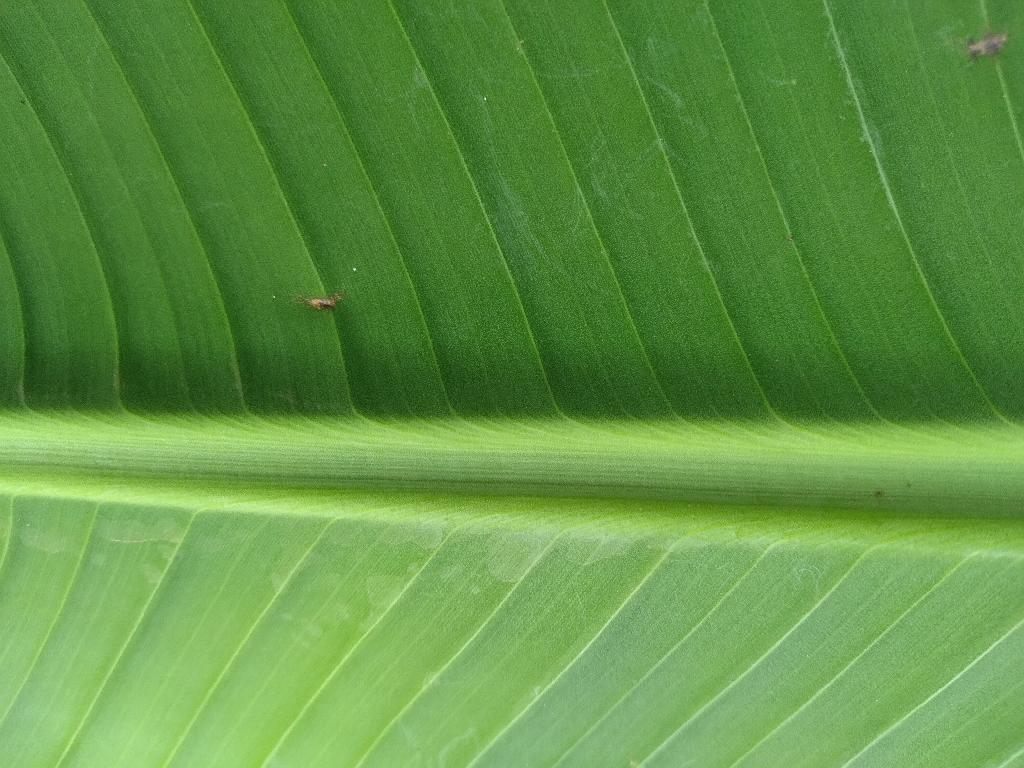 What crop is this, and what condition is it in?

banana, healthy
